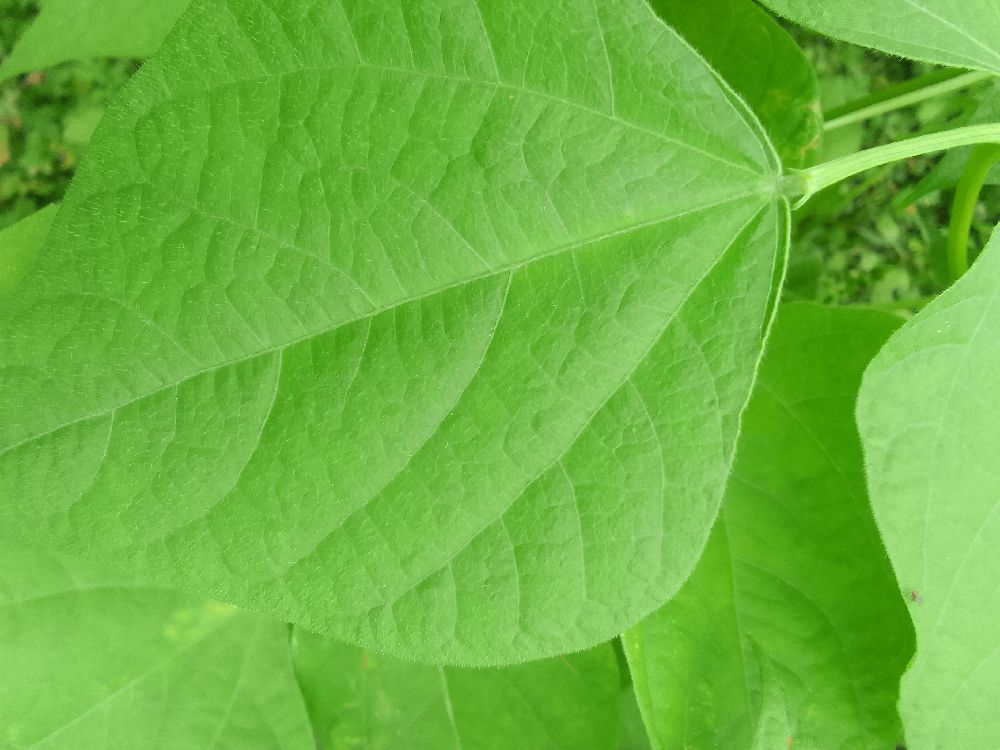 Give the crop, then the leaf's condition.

common bean, healthy
